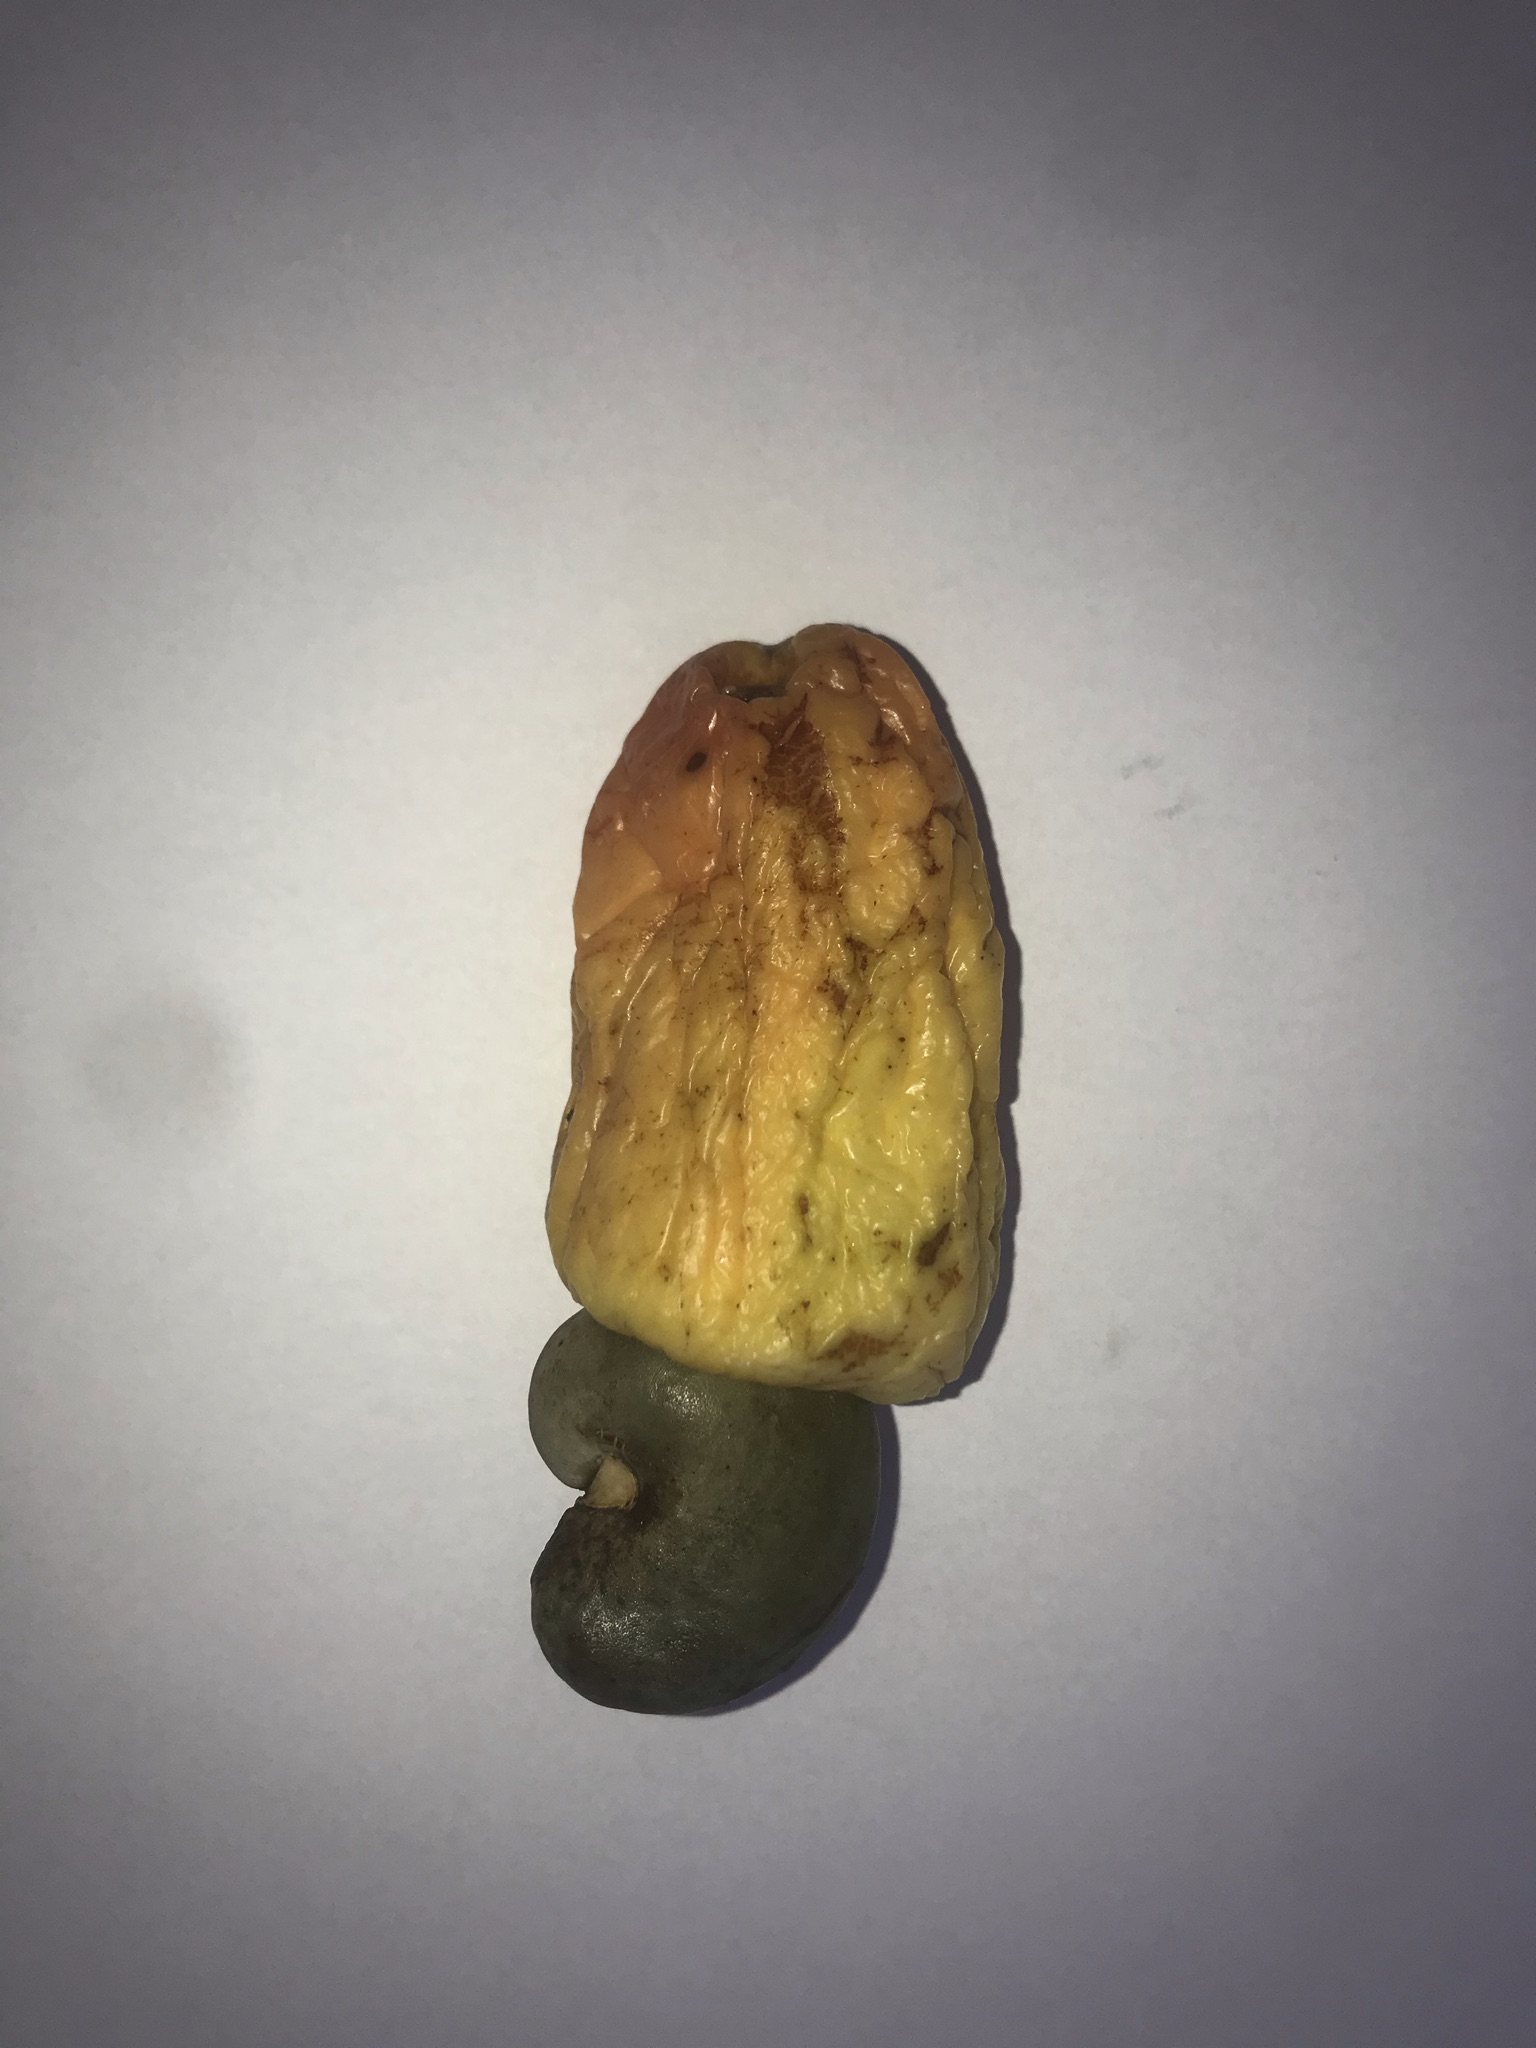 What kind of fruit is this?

caju amarelo
